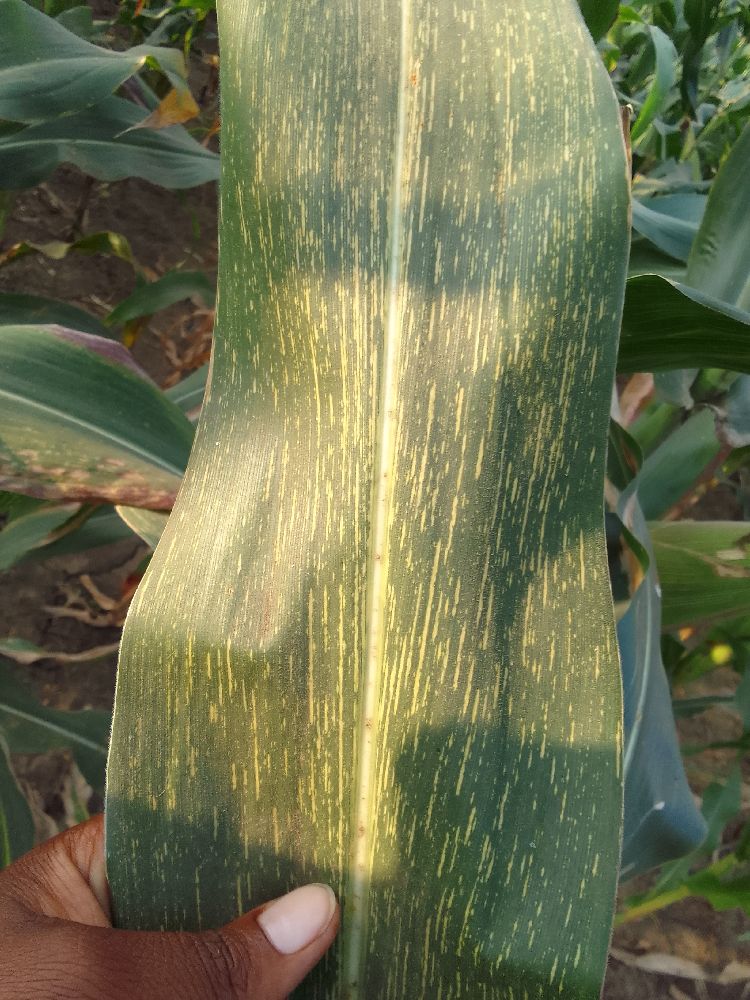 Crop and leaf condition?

maize, maize streak virus
